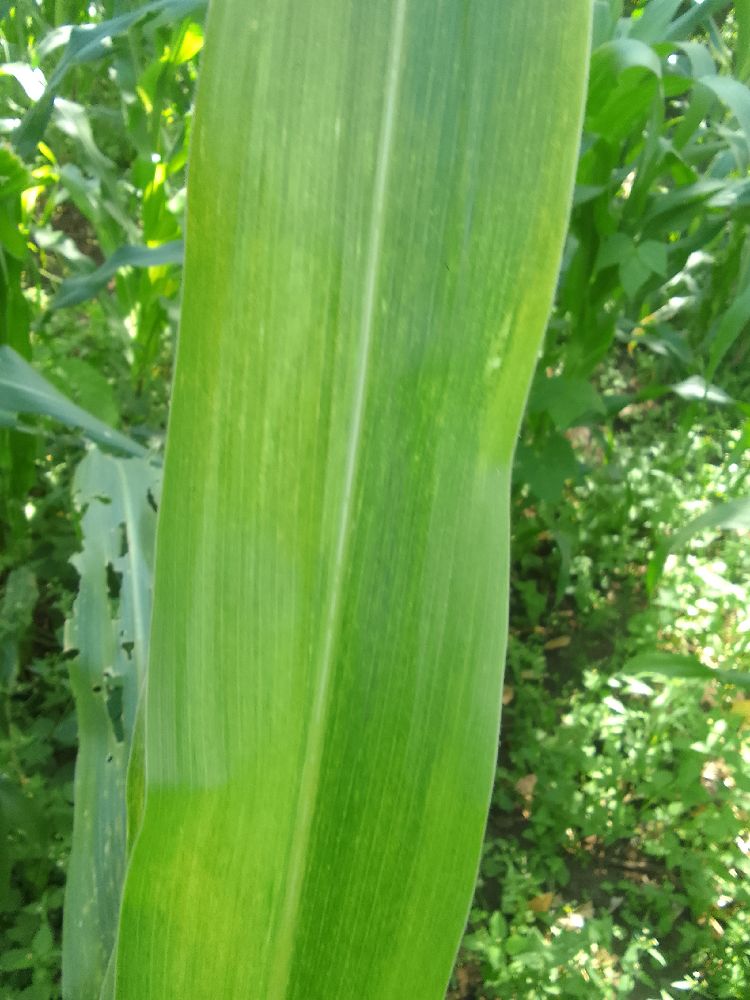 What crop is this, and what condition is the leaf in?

maize, maize lethal necrosis
